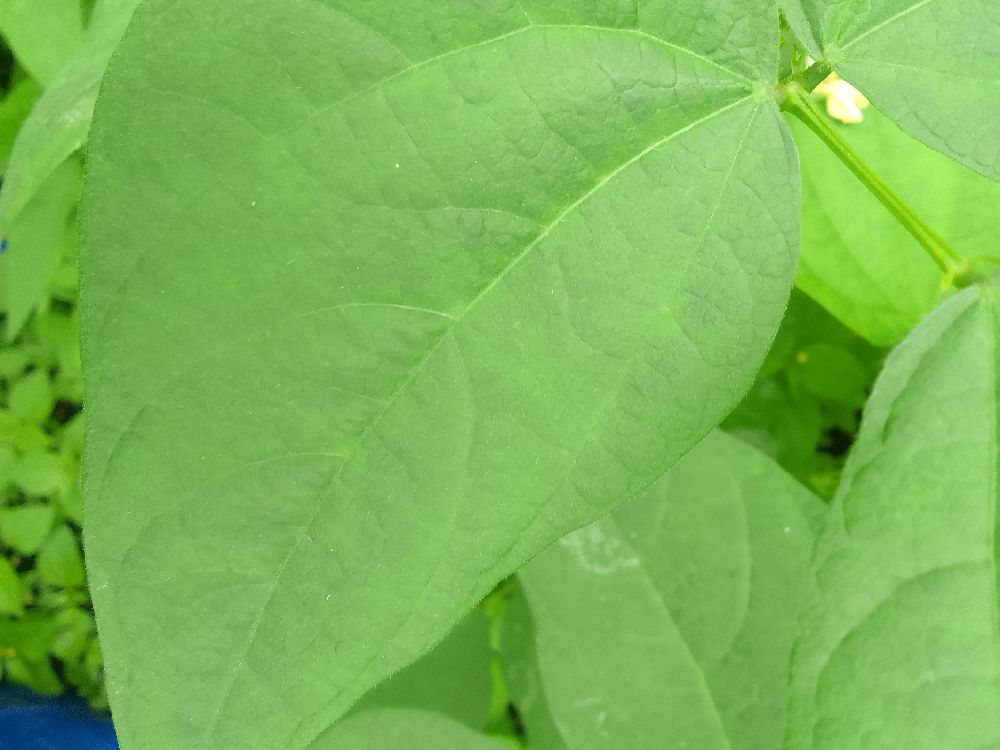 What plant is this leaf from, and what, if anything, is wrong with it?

common bean, healthy
